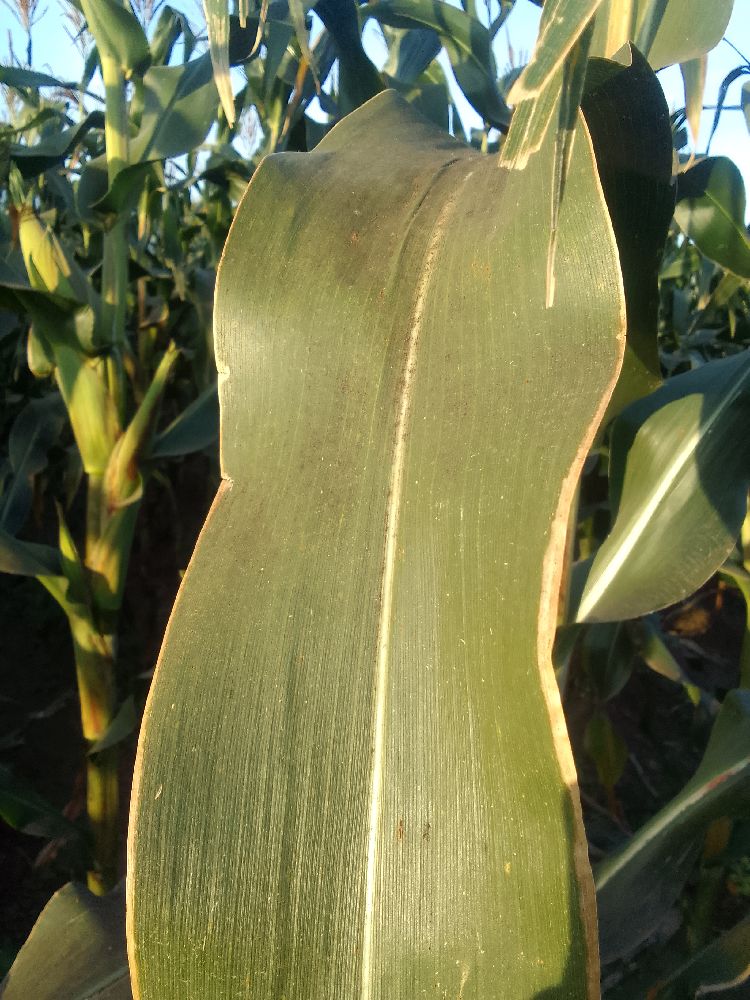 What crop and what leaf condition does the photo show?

maize, healthy
